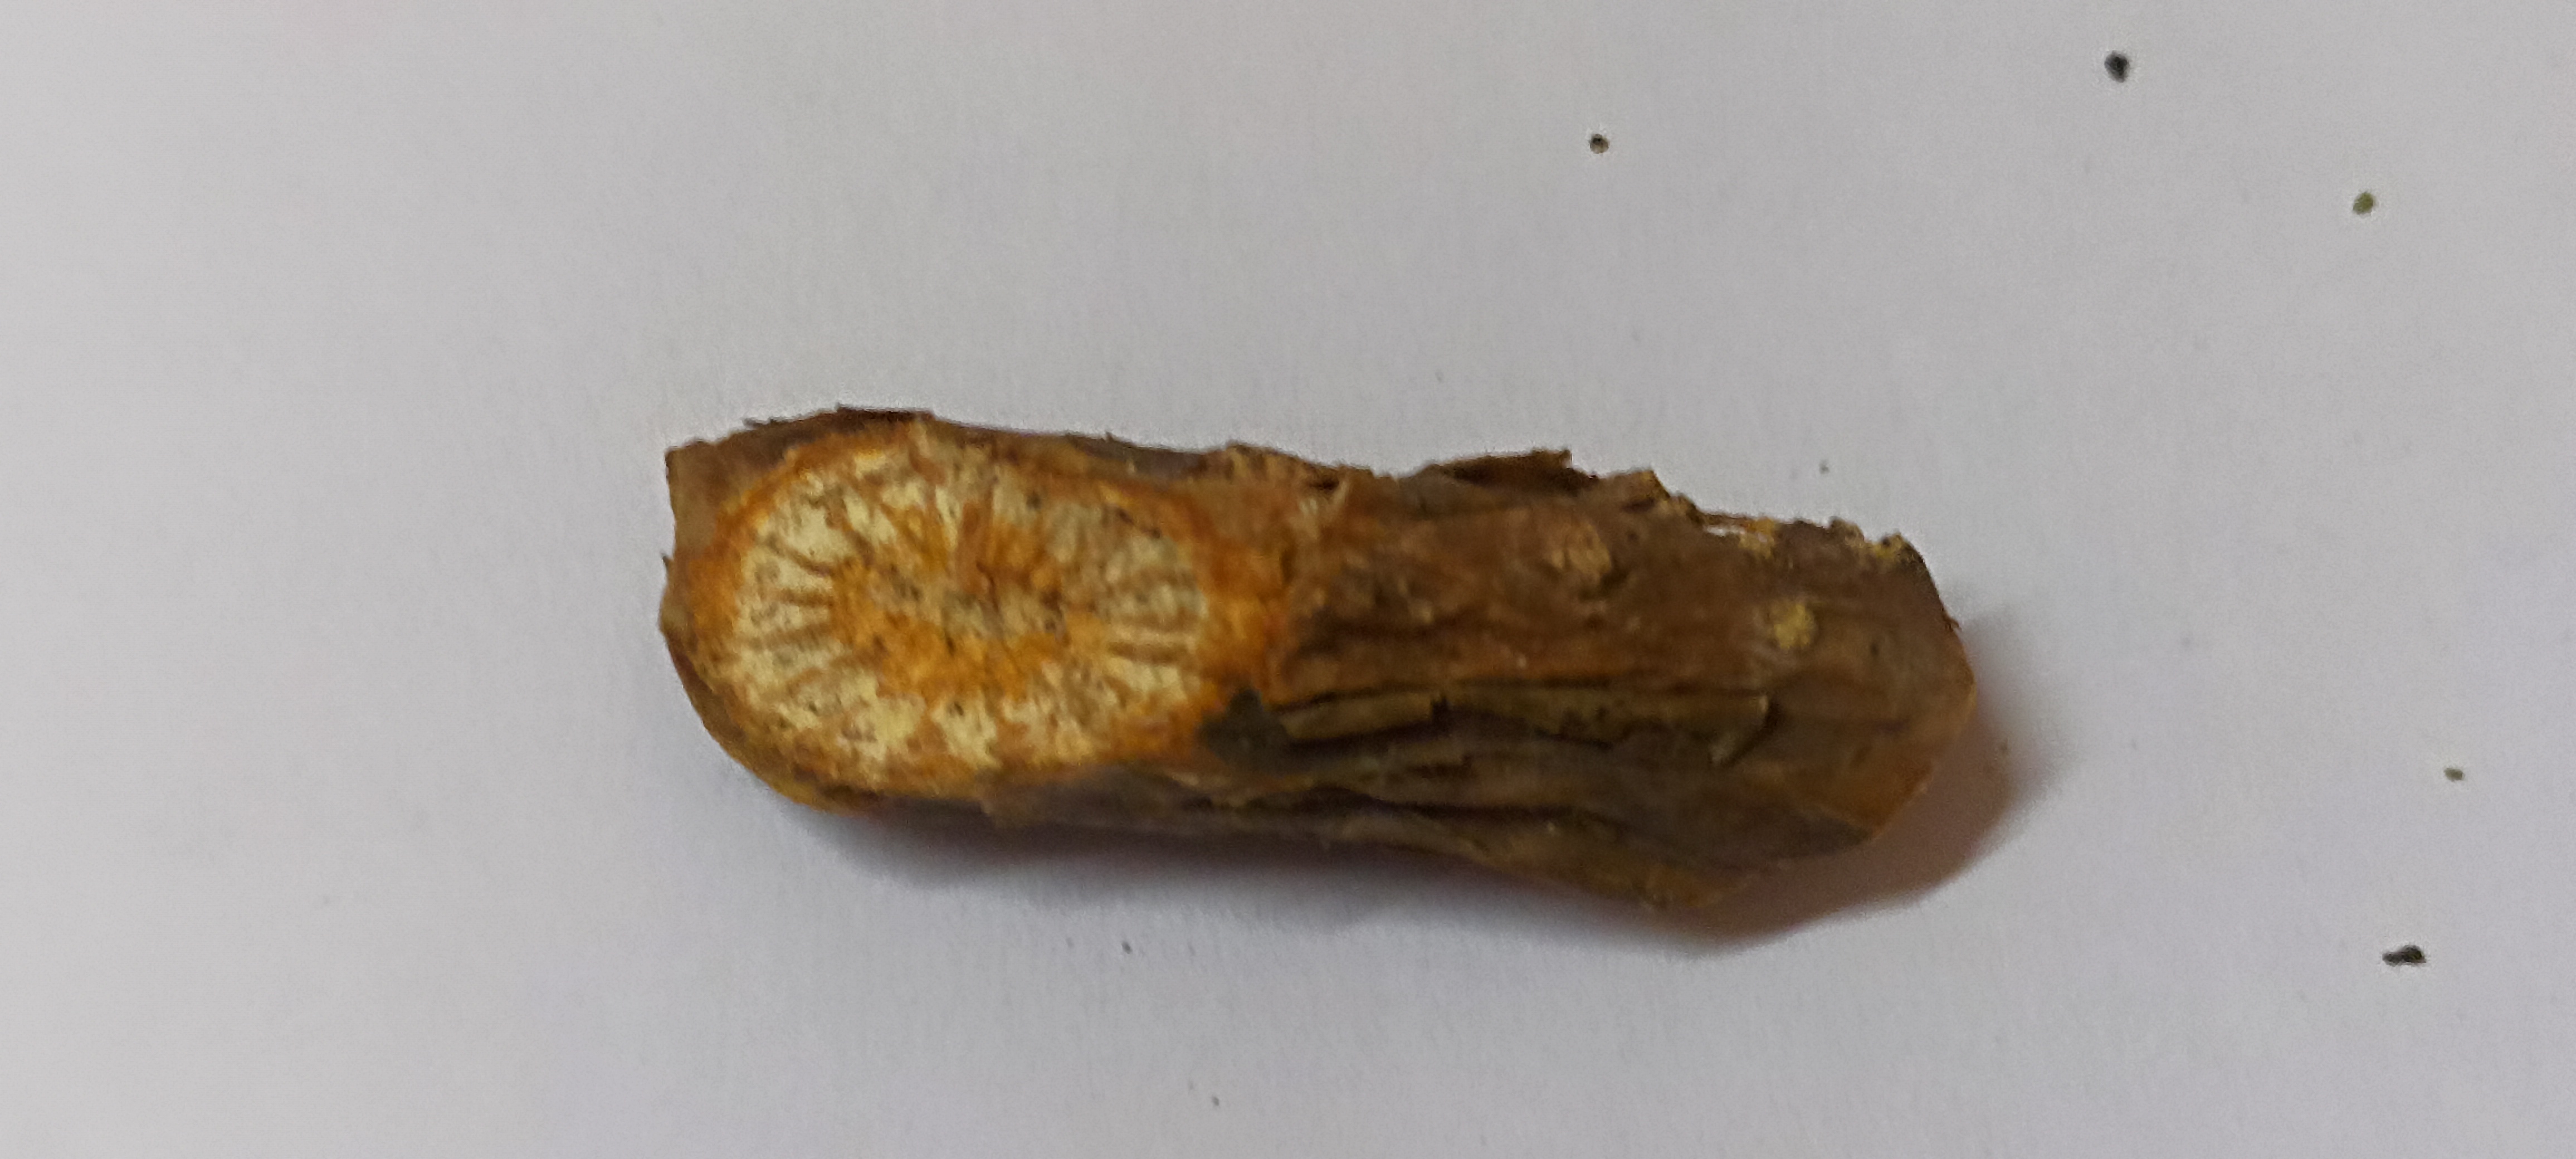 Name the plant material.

gulvel
